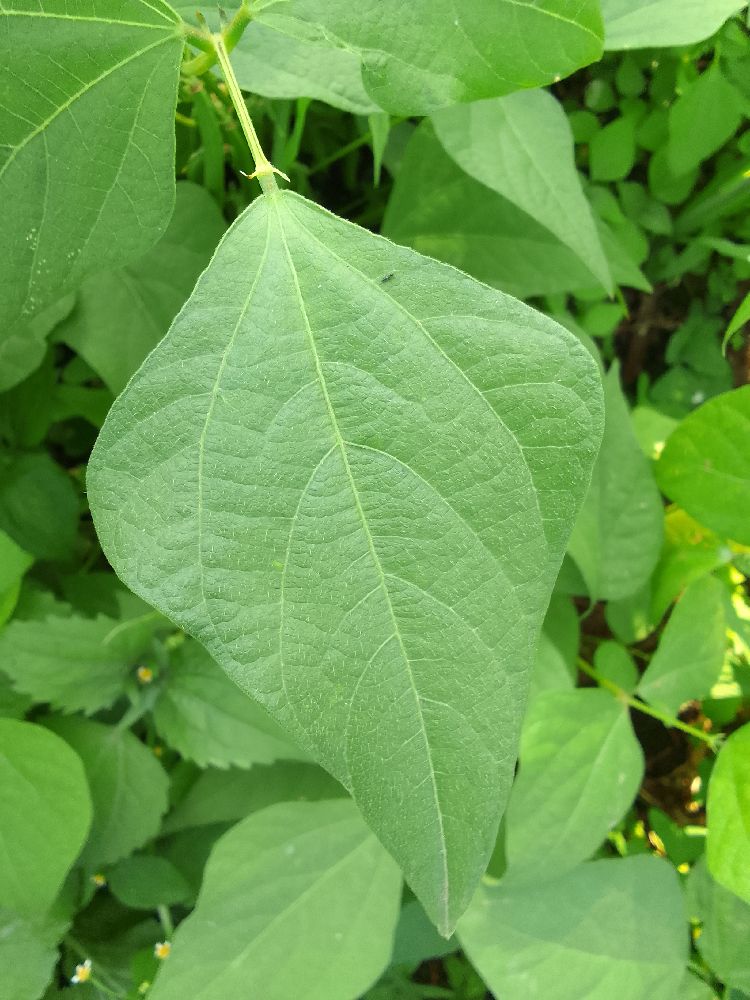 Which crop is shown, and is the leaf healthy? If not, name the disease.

common bean, healthy
